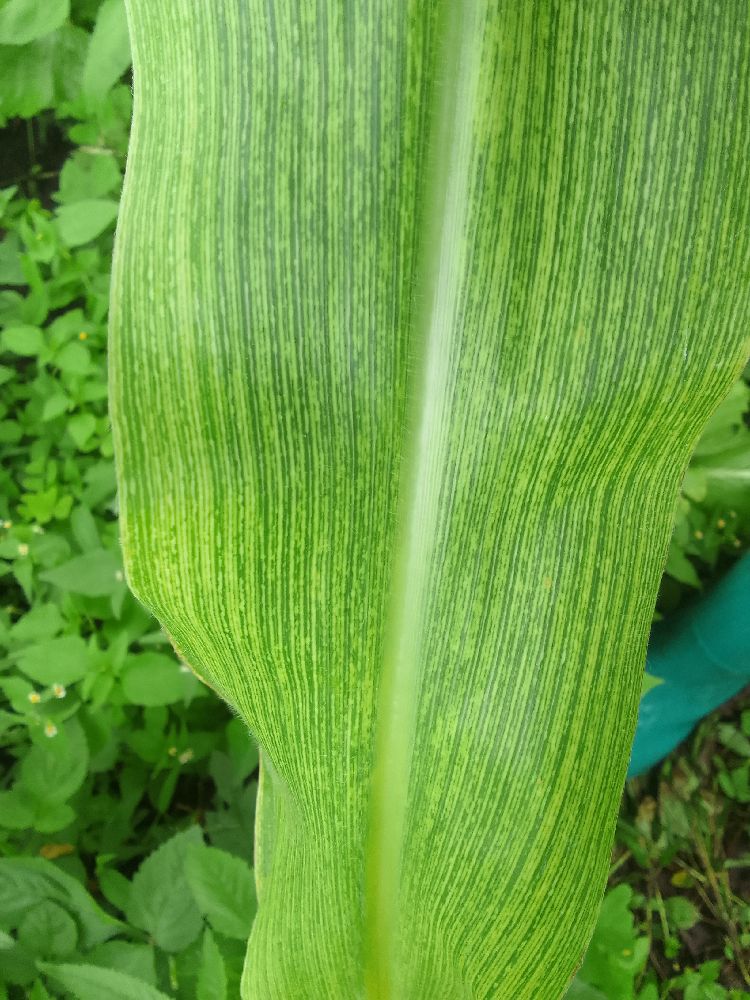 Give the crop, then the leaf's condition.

maize, maize streak virus
